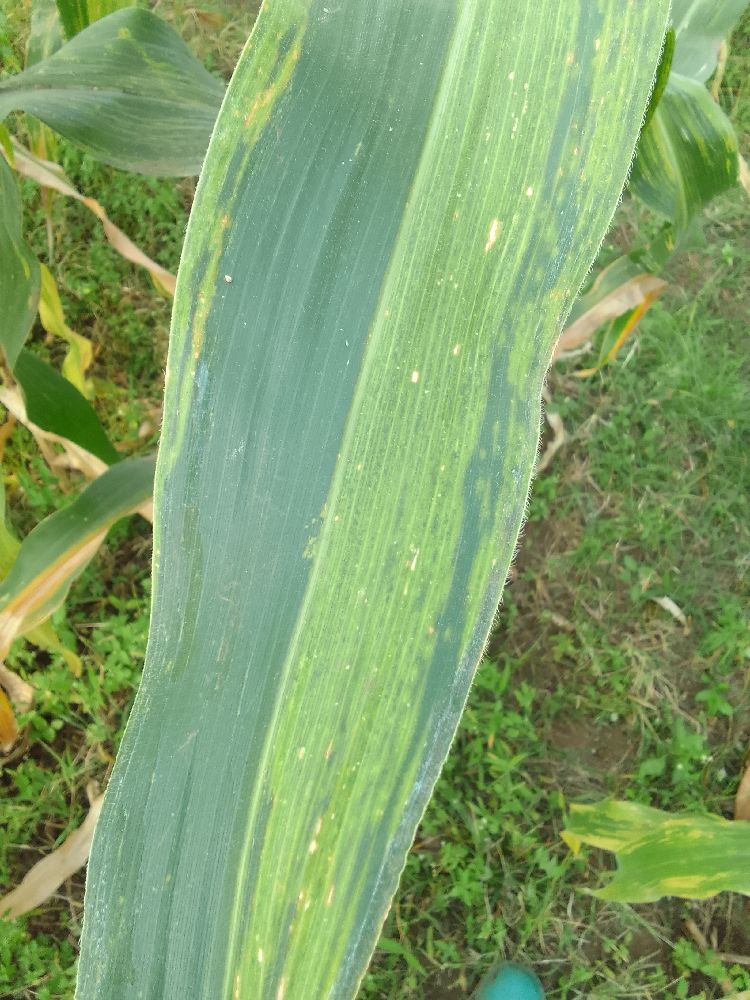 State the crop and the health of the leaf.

maize, maize lethal necrosis
